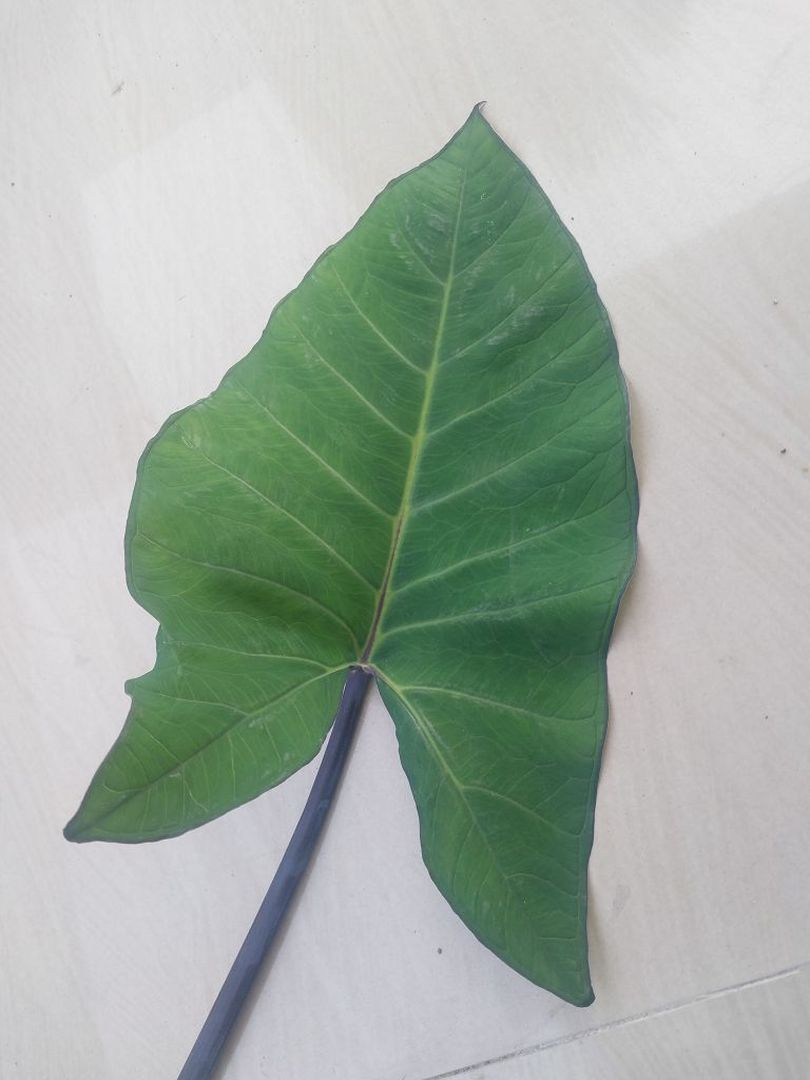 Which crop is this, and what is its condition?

taro, healthy
